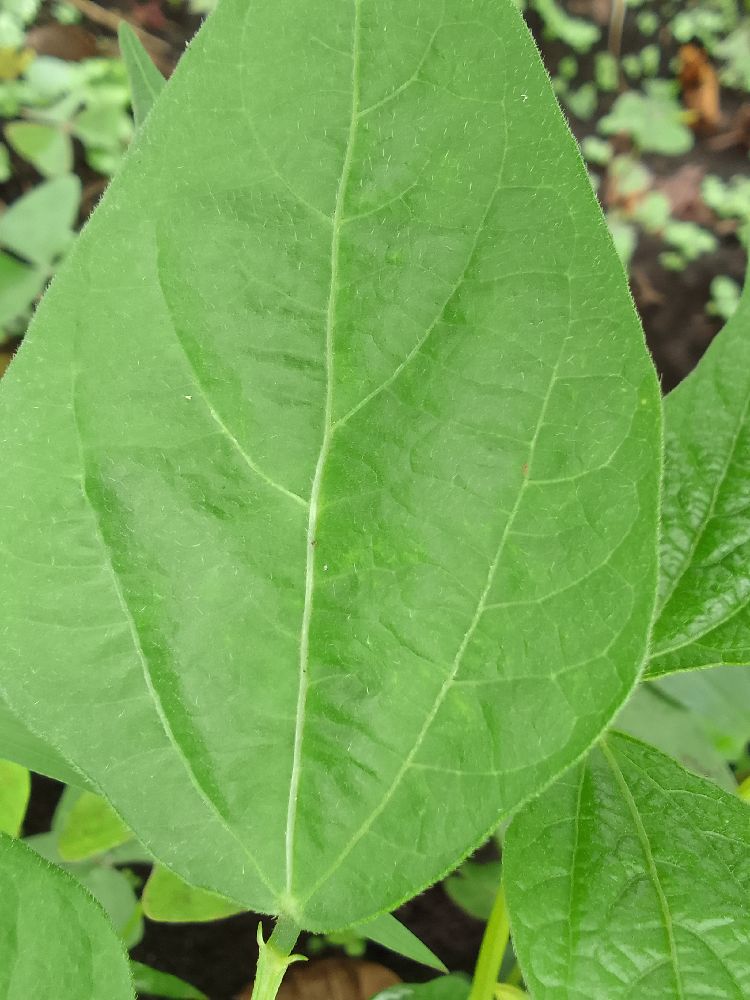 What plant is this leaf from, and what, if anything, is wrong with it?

common bean, healthy
